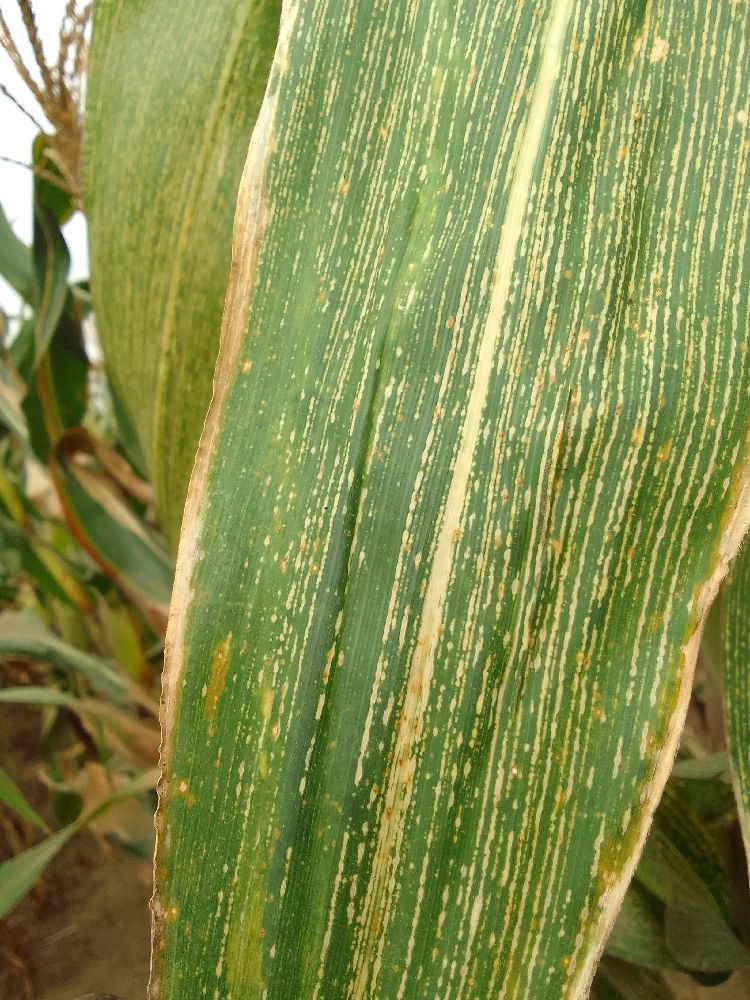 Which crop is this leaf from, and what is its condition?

maize, maize streak virus
